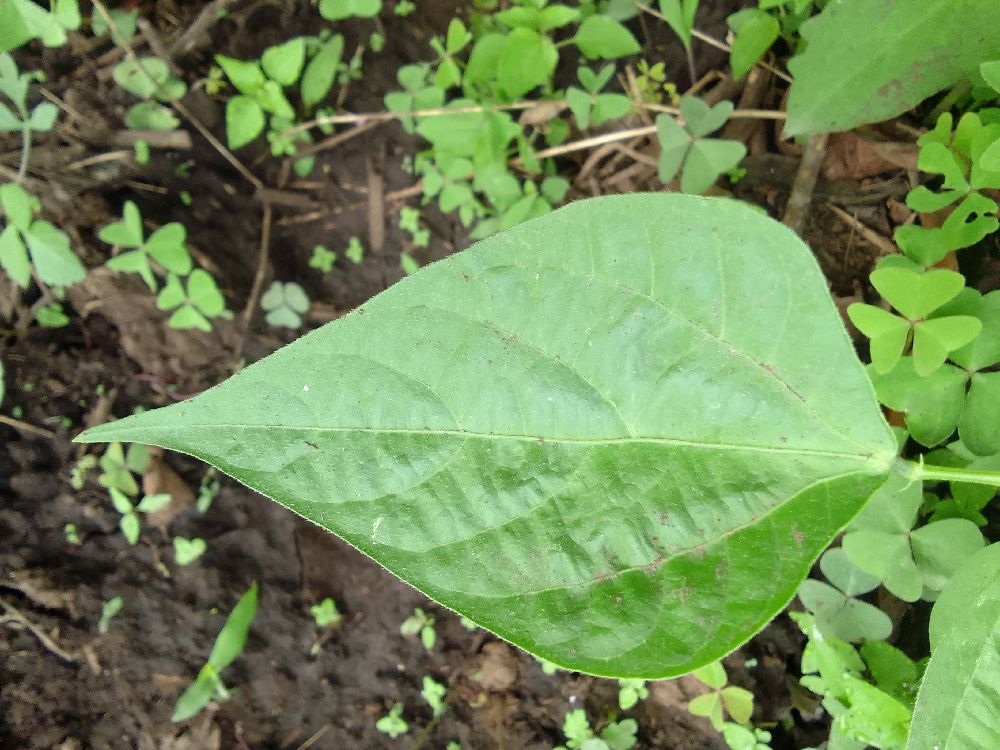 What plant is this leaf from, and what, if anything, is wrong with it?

common bean, healthy
